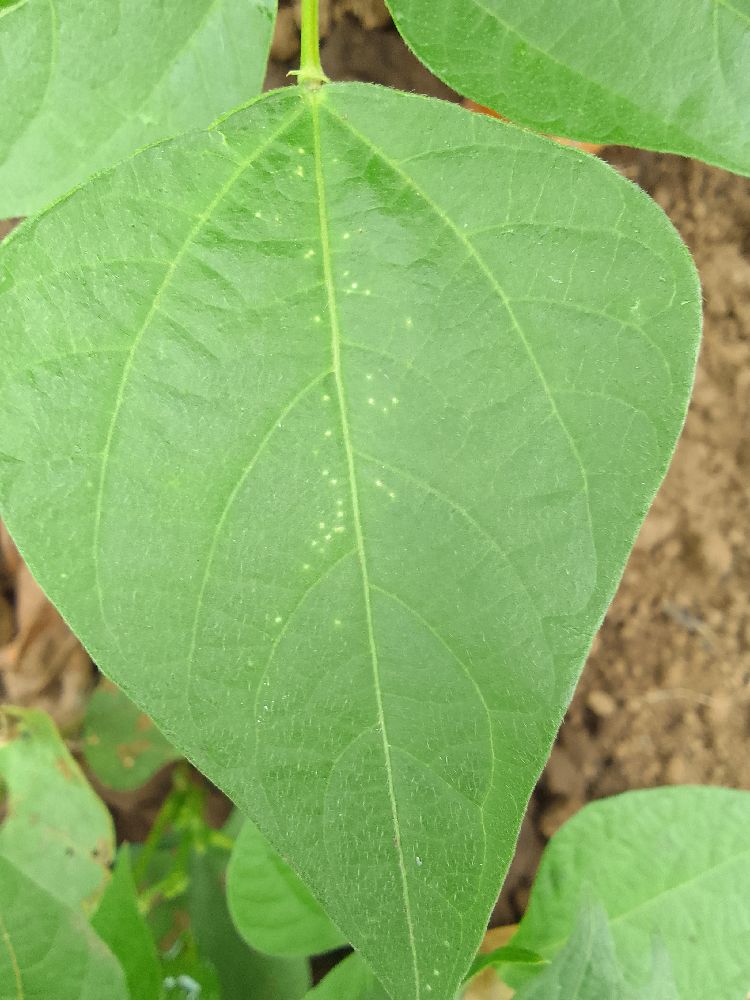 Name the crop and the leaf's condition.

common bean, healthy
